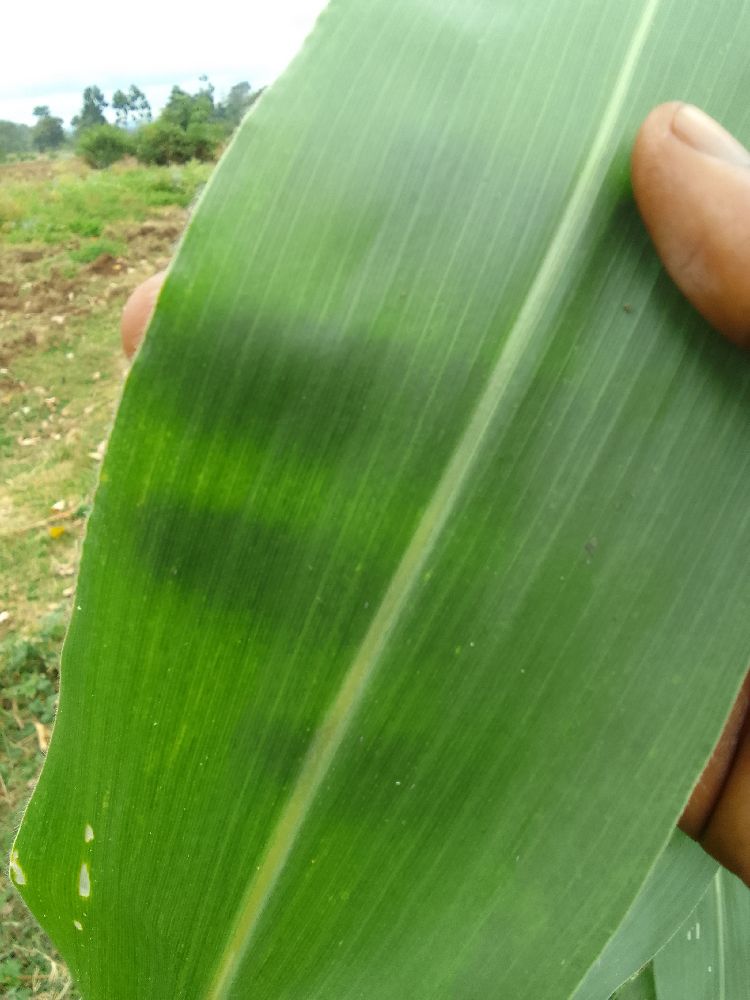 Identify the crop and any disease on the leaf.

maize, healthy
